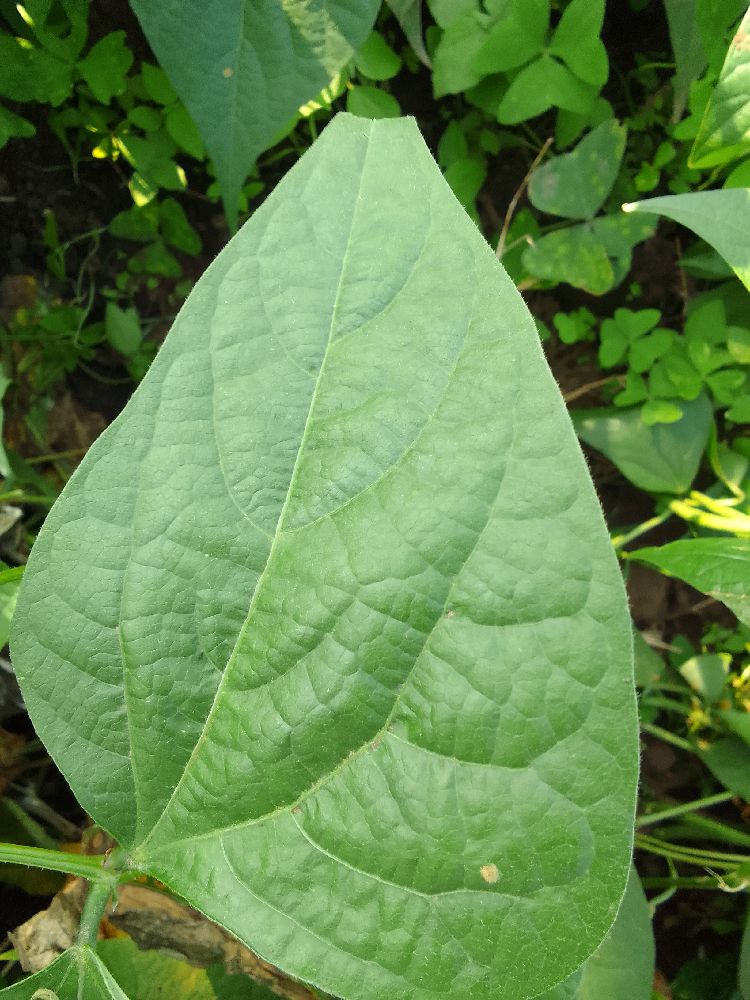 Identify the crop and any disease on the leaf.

common bean, healthy
